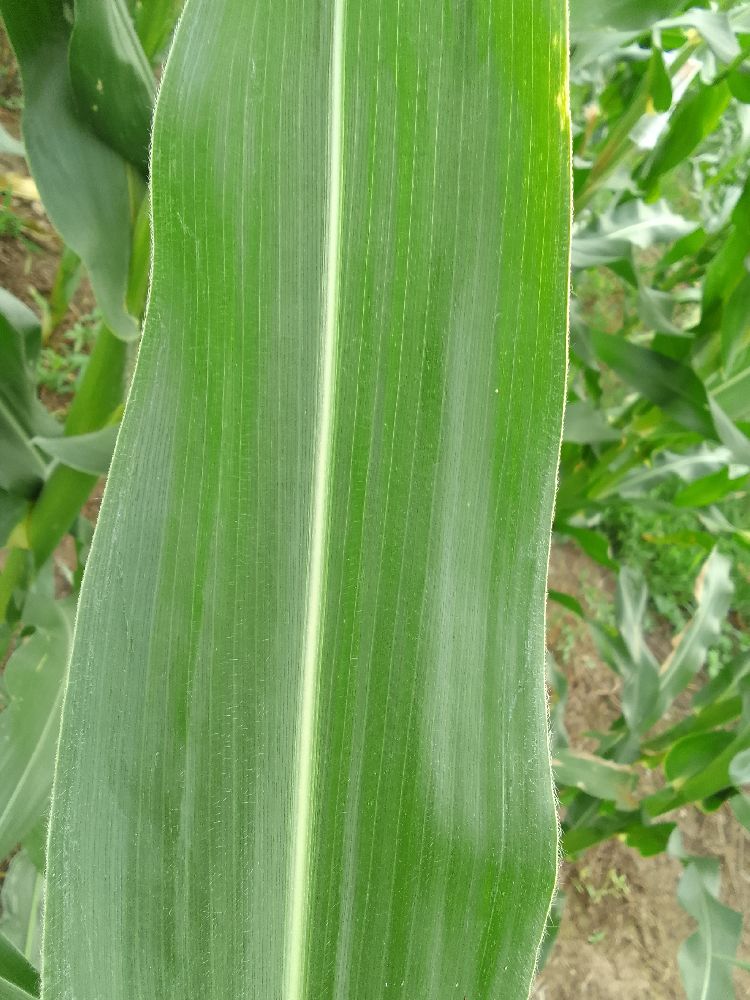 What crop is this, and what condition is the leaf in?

maize, healthy
